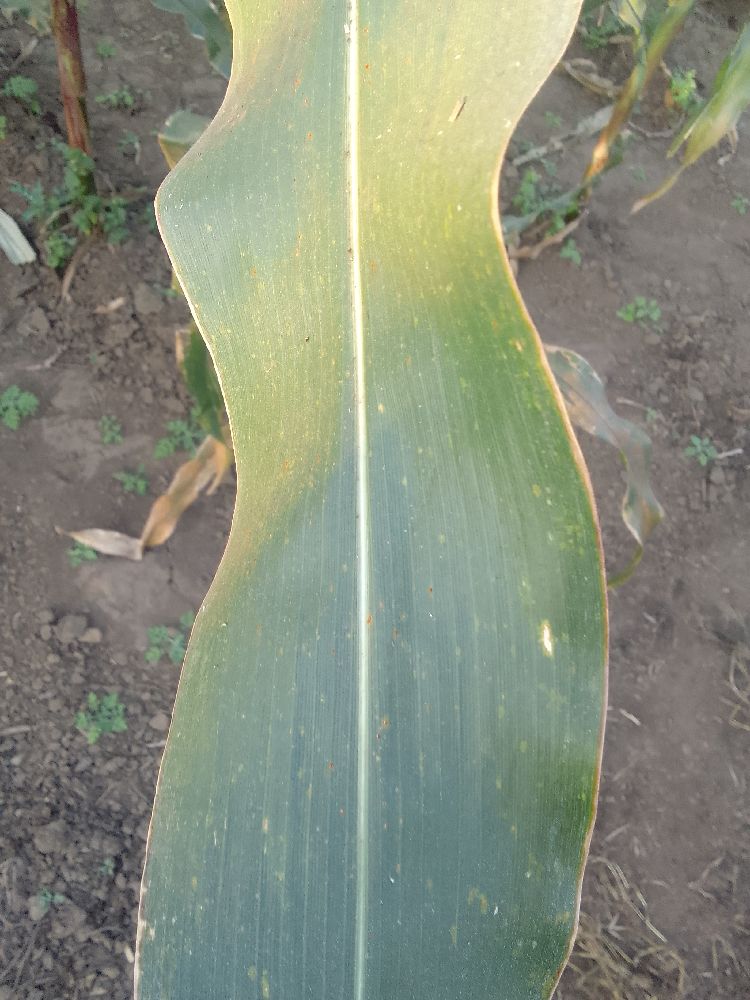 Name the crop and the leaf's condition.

maize, healthy
